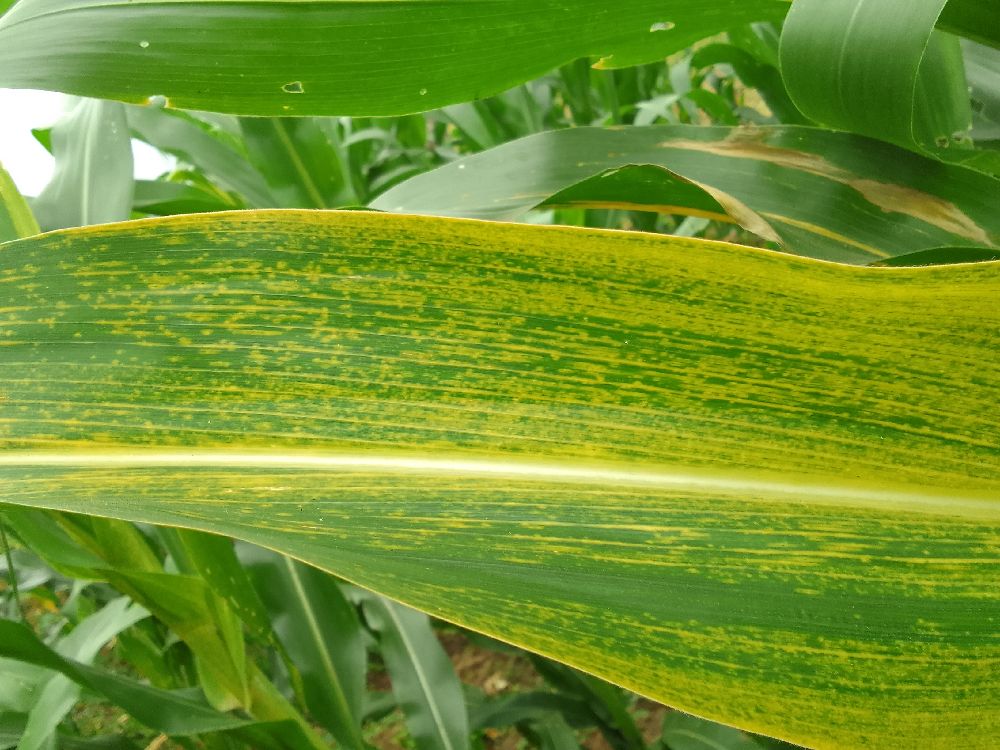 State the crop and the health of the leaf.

maize, maize lethal necrosis
